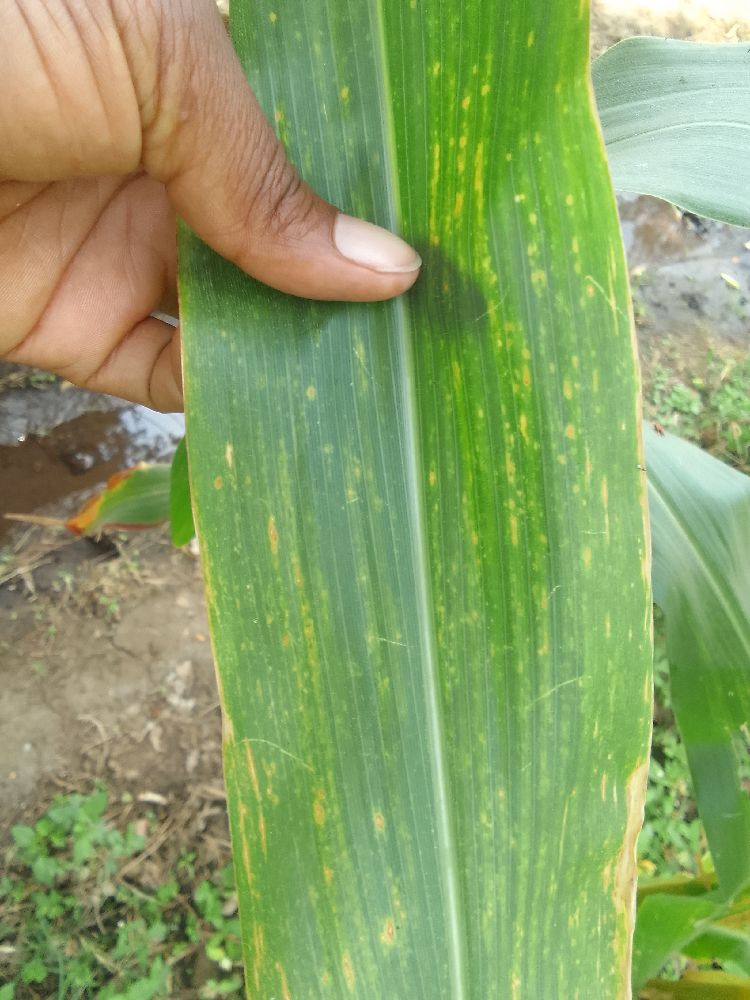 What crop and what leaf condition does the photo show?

maize, maize lethal necrosis
